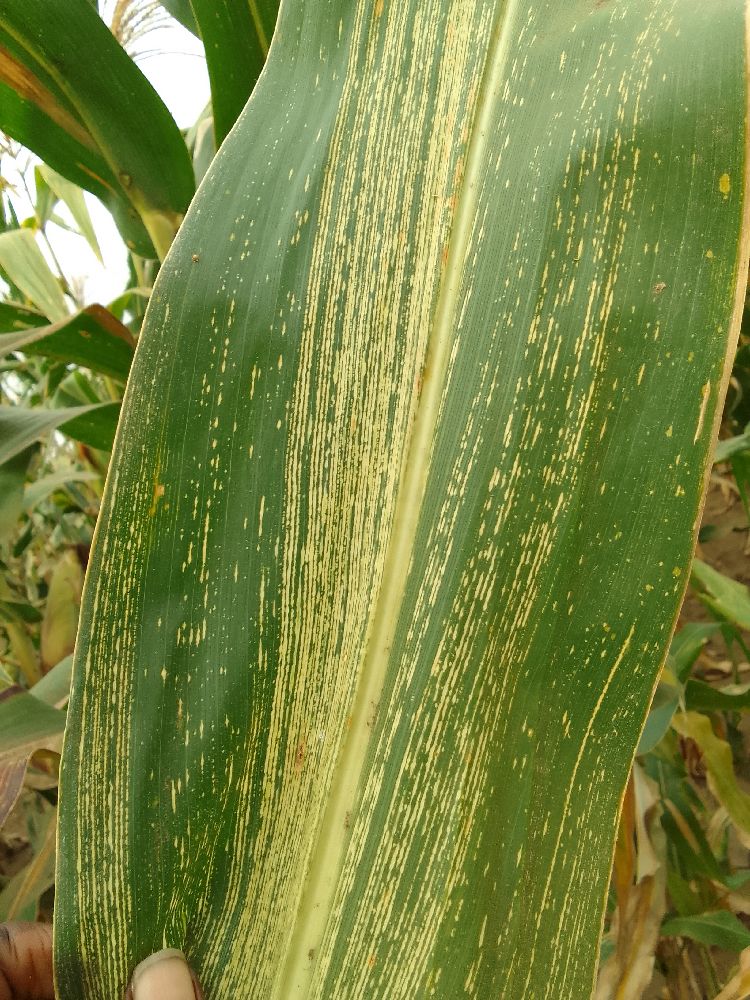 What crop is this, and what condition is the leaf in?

maize, maize streak virus
